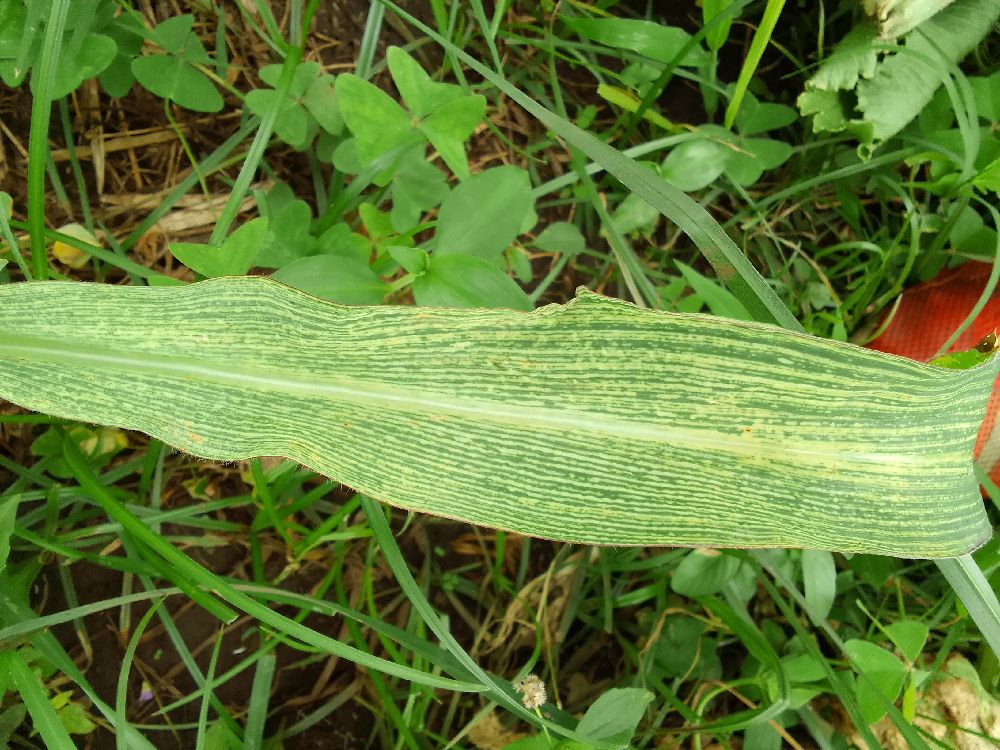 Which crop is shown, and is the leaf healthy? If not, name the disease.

maize, maize streak virus
